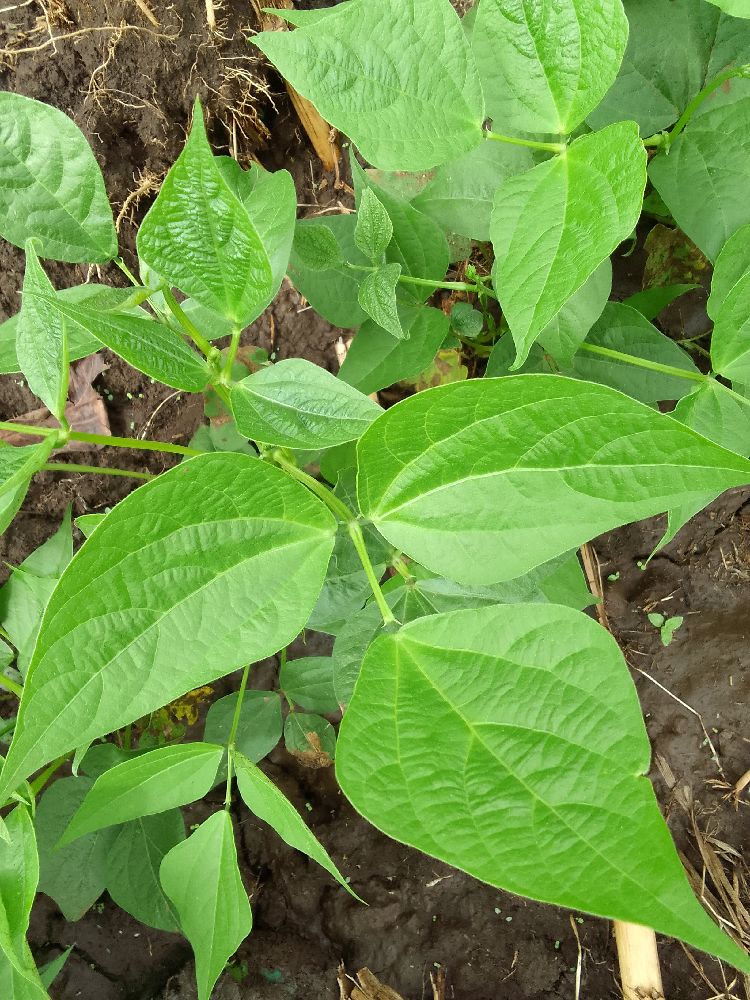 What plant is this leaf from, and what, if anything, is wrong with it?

common bean, healthy
